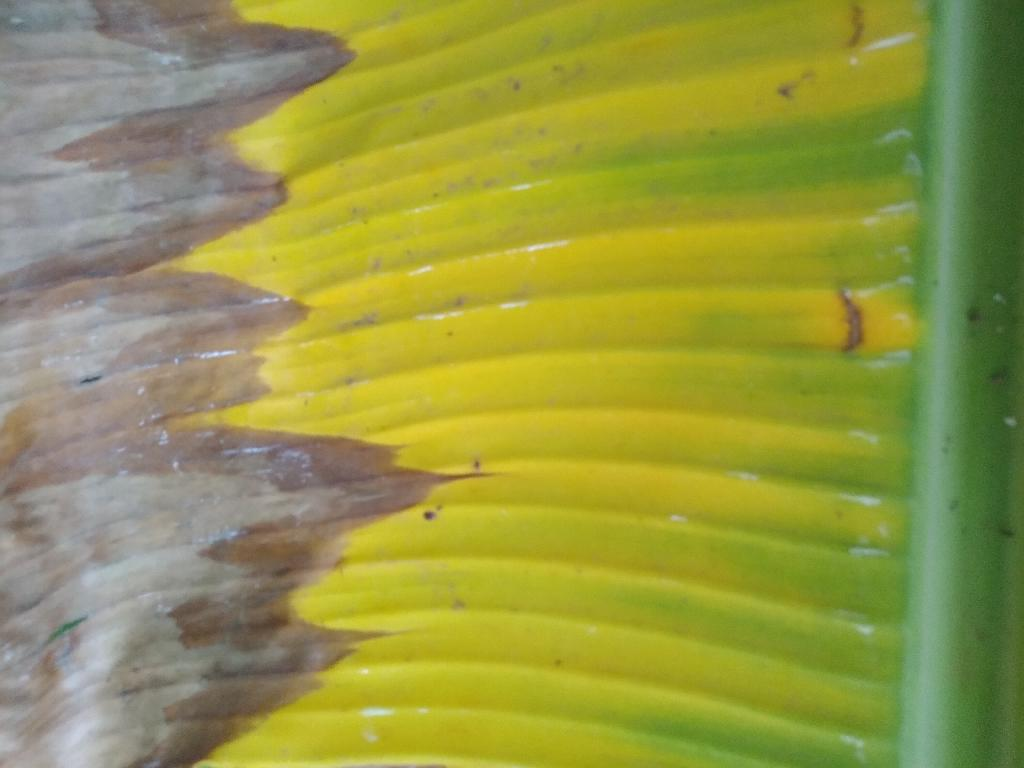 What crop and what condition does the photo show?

banana, fusarium wilt race 1
